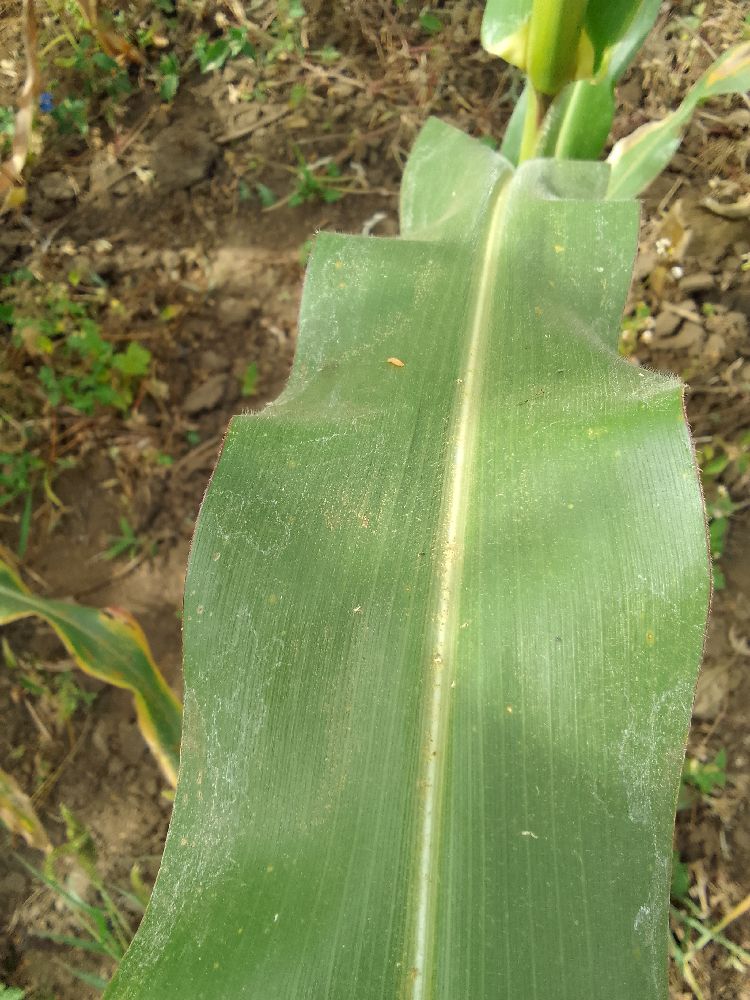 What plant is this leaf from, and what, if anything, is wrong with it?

maize, healthy
